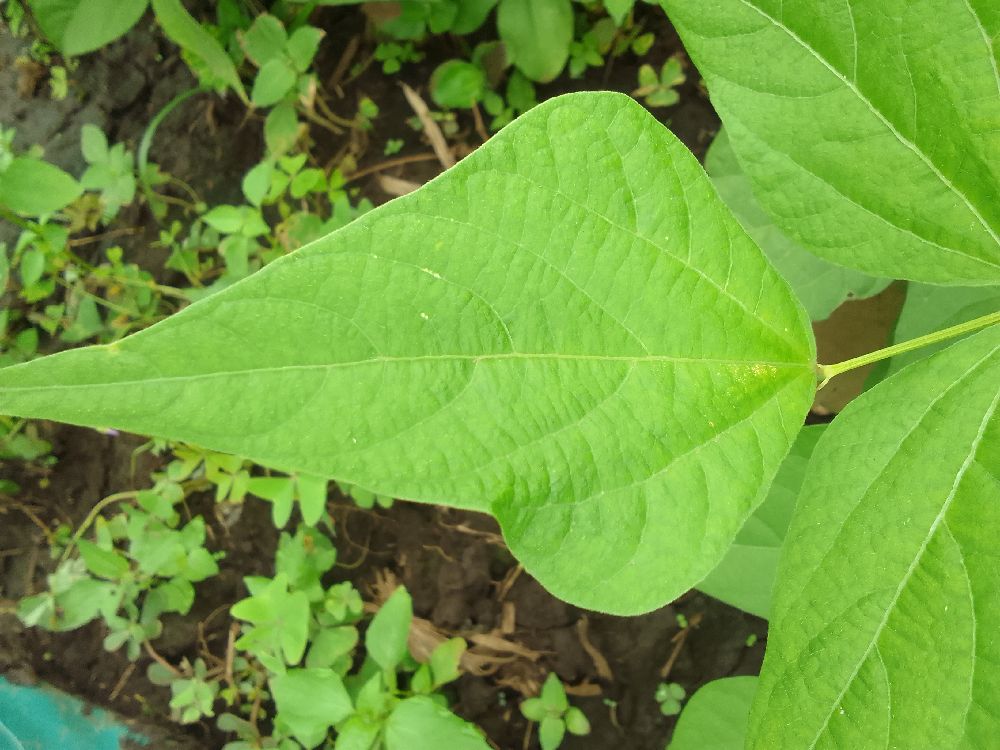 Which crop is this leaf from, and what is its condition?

common bean, healthy
